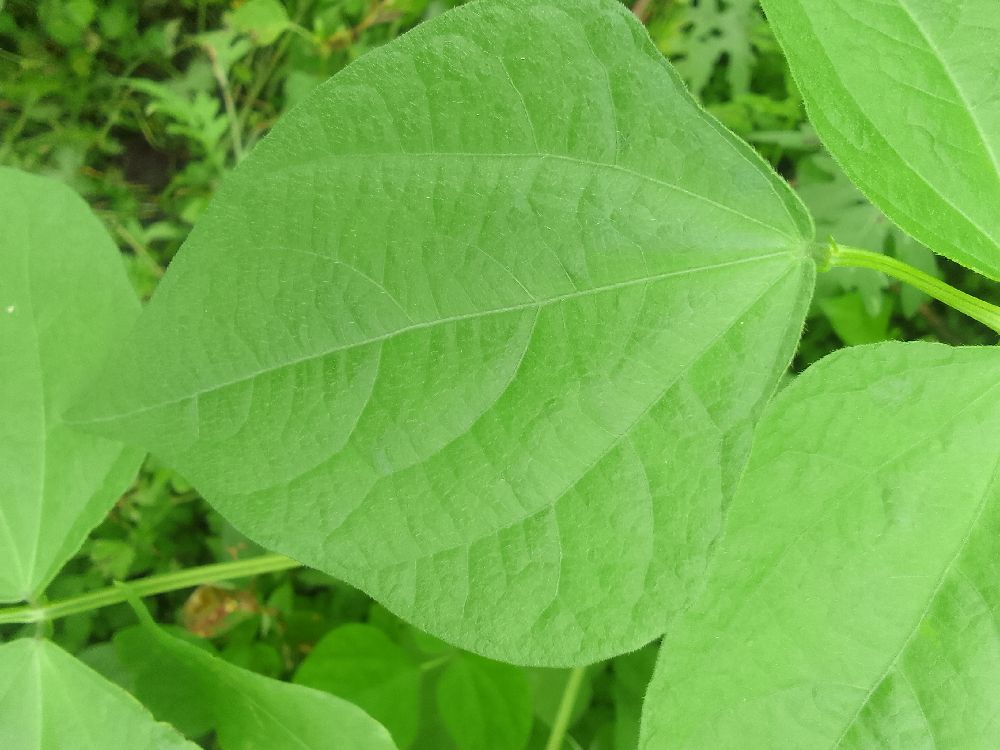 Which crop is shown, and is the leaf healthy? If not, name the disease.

common bean, healthy
